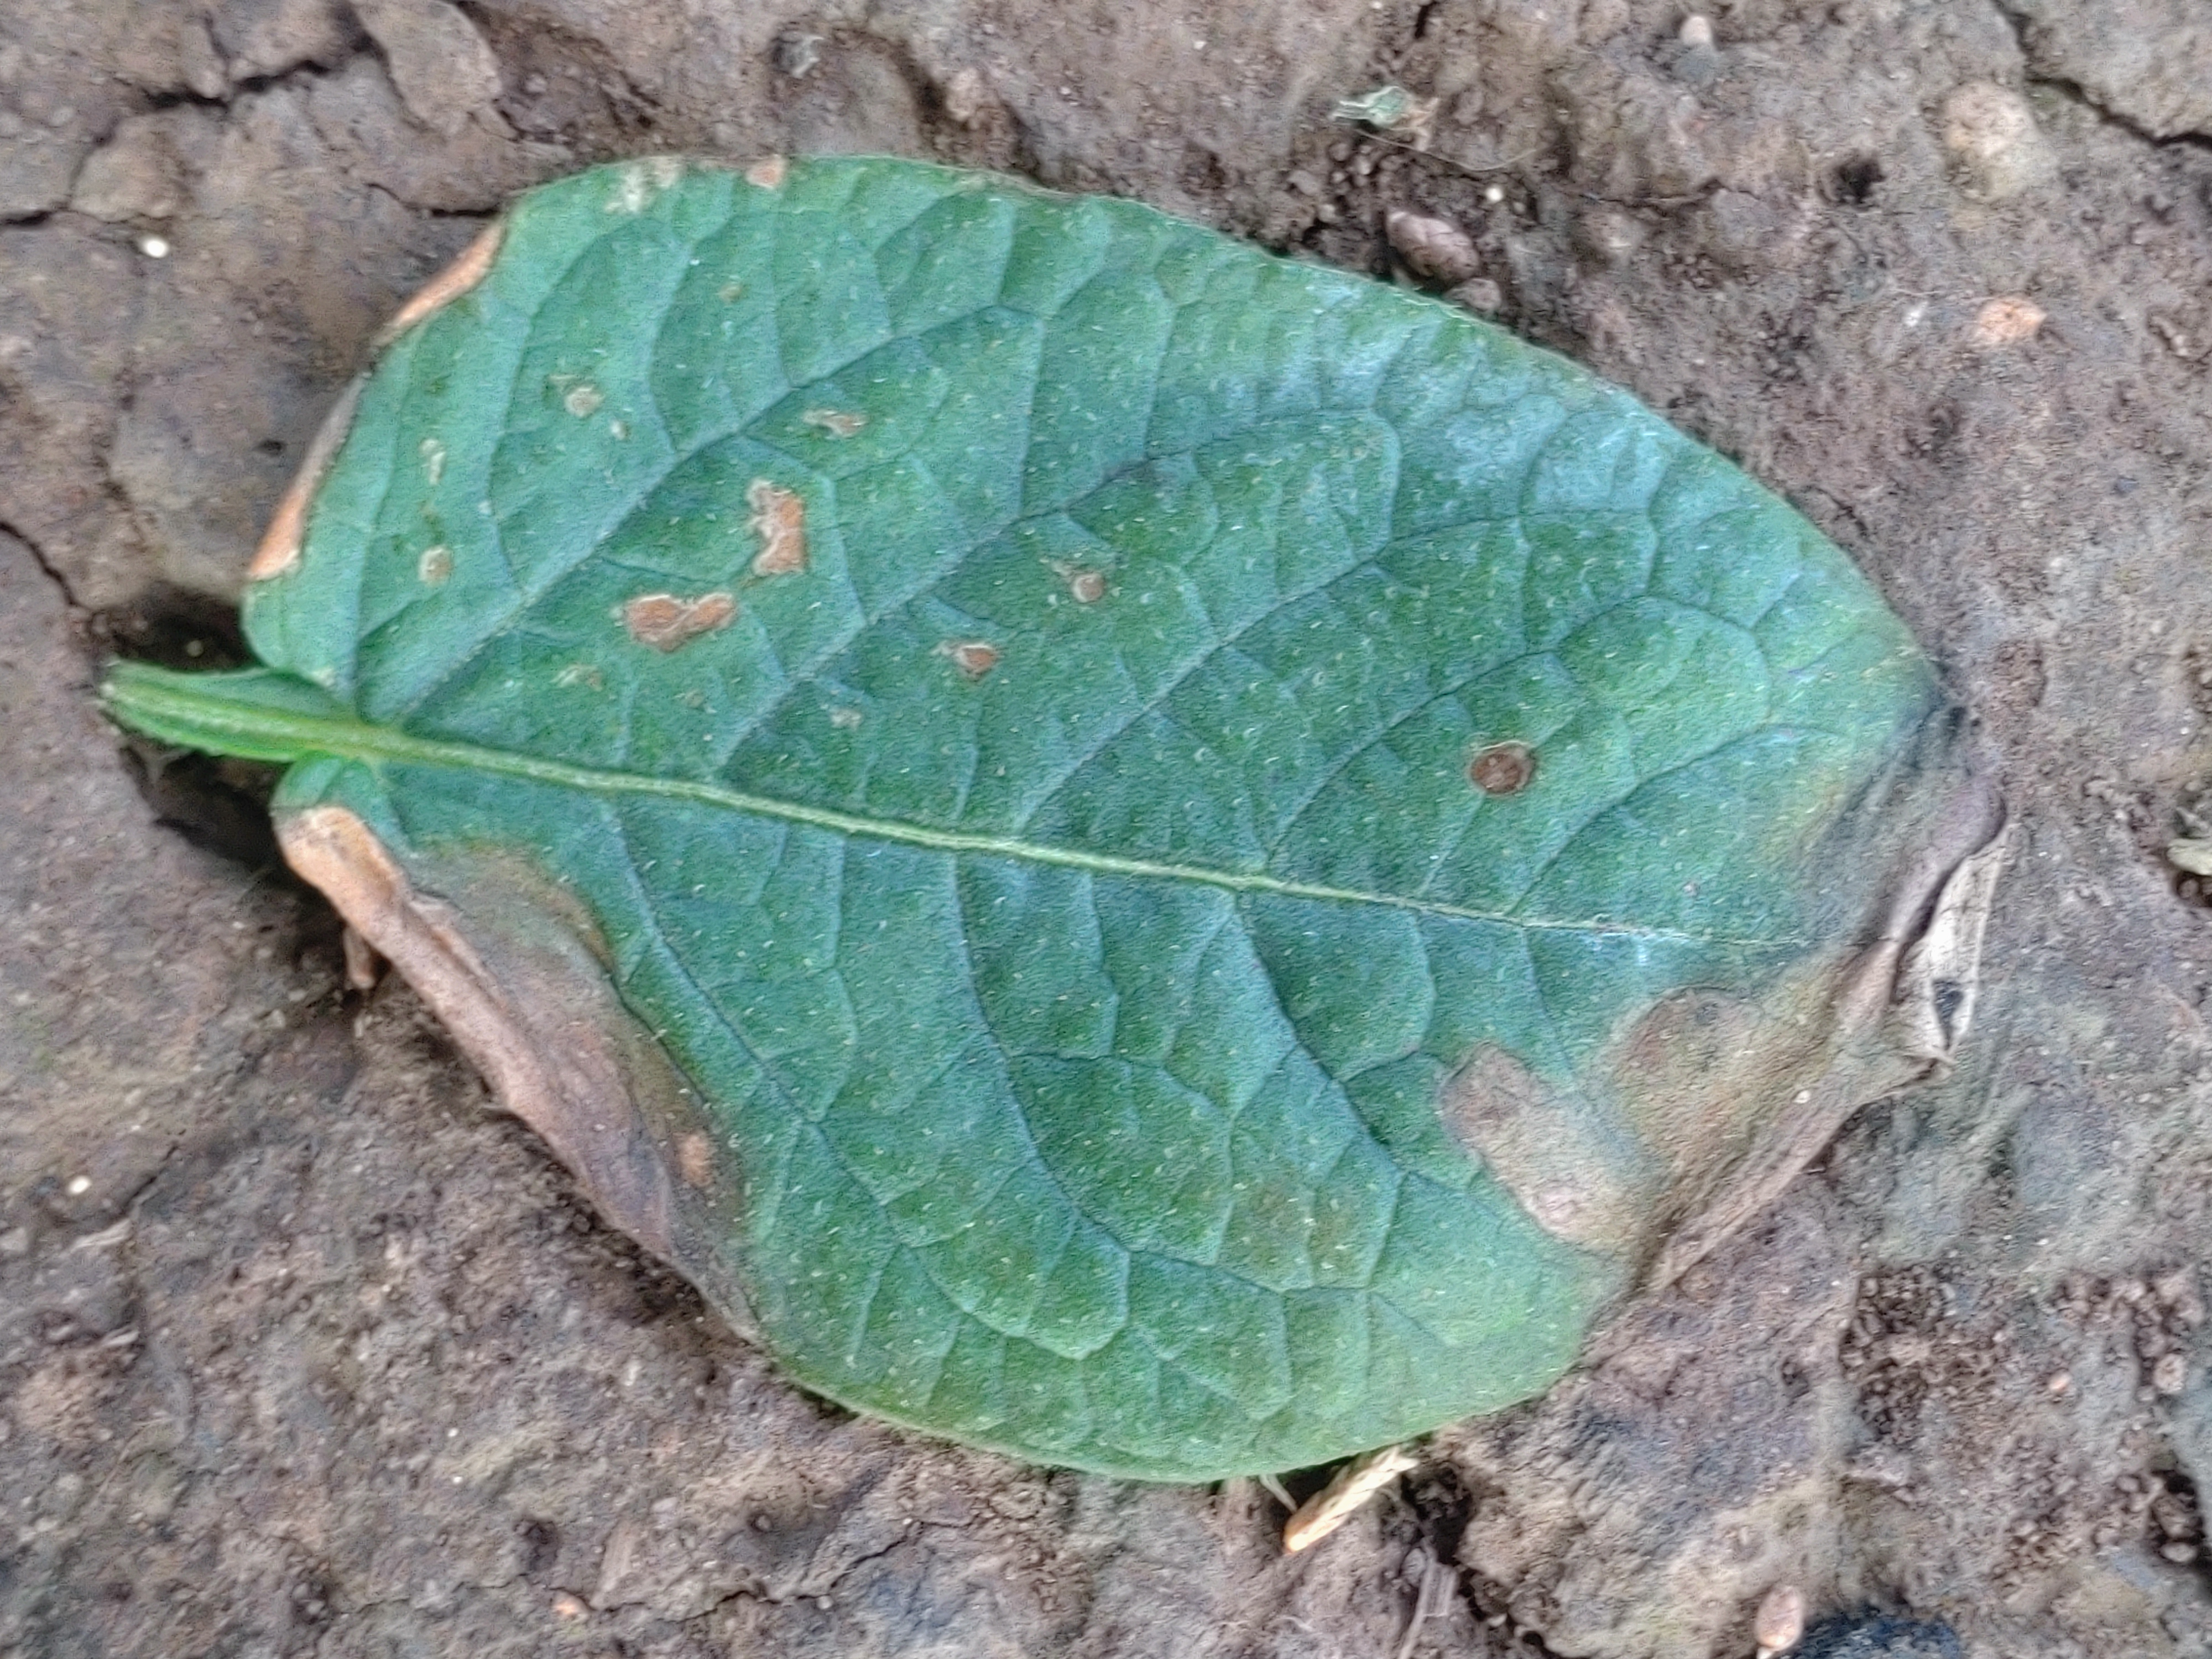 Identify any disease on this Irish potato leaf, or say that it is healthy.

early blight
